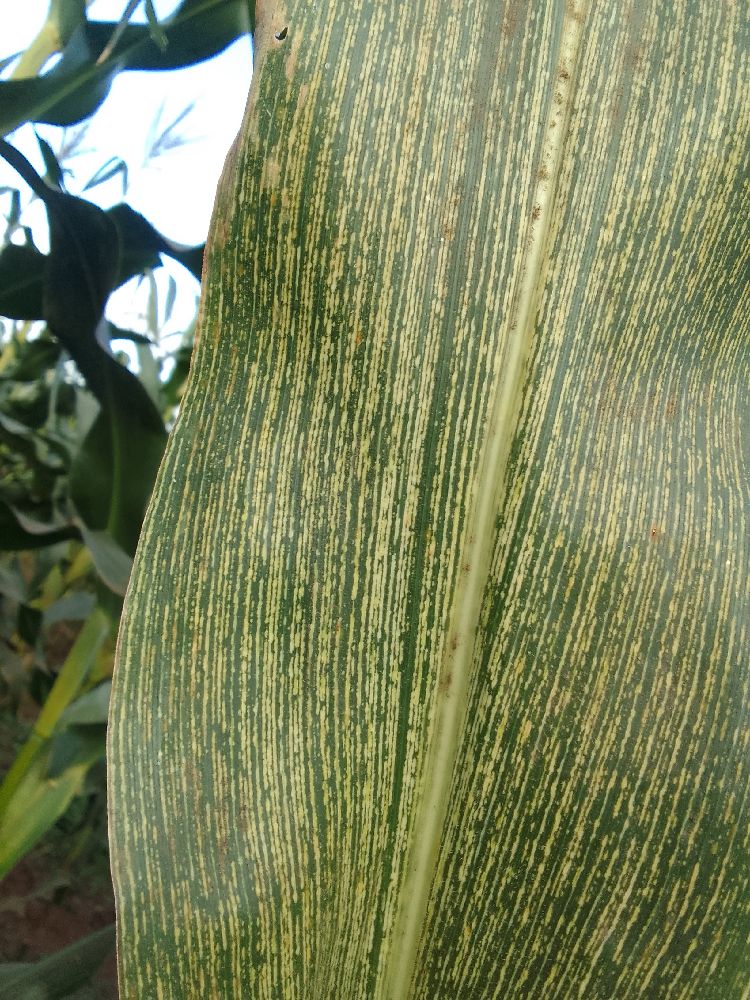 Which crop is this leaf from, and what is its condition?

maize, maize streak virus
